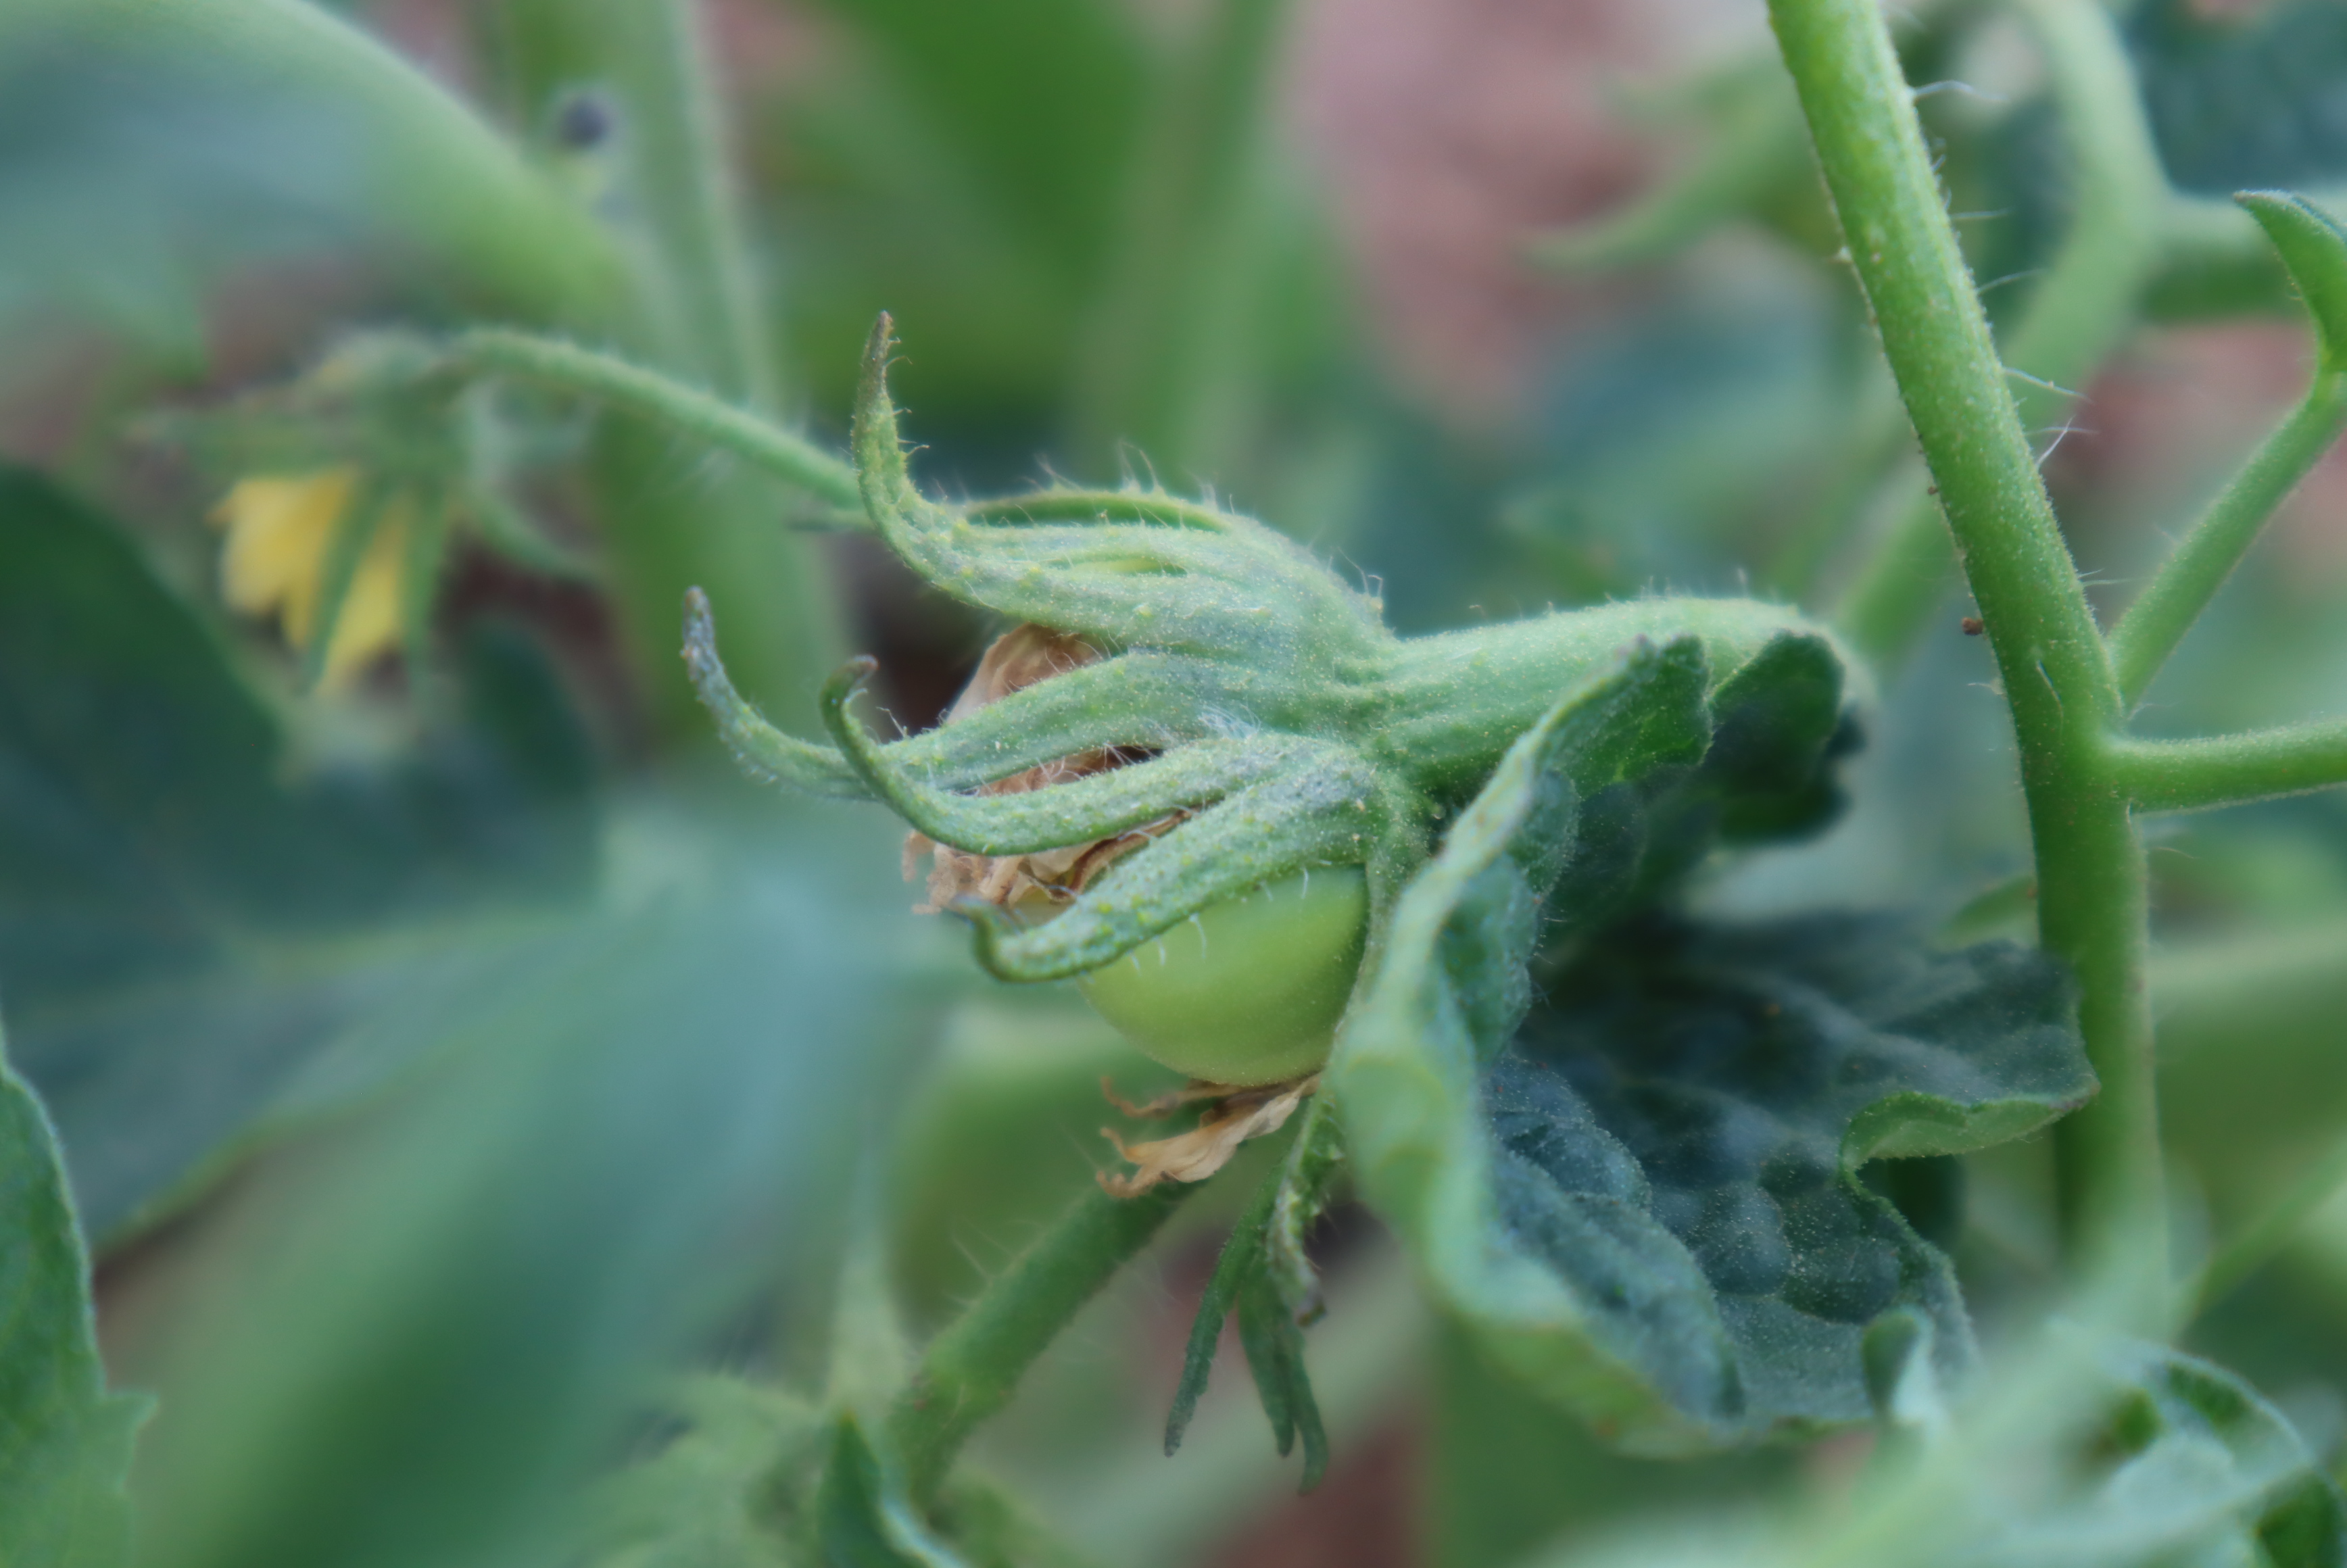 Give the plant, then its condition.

tomato, healthy
